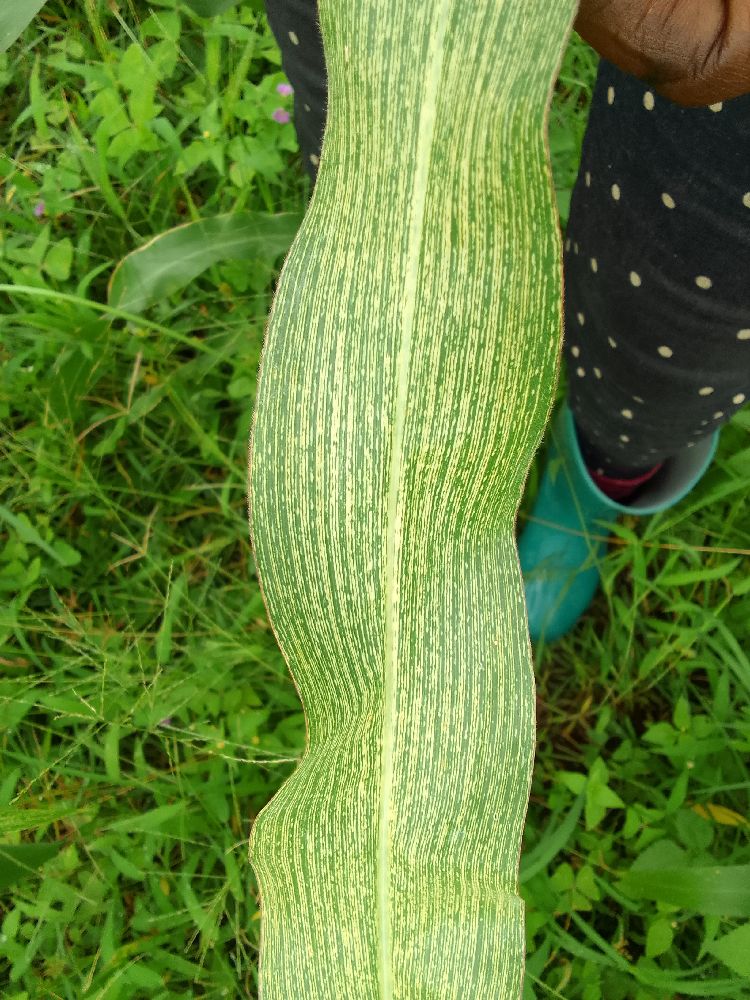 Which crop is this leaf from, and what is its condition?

maize, maize streak virus
